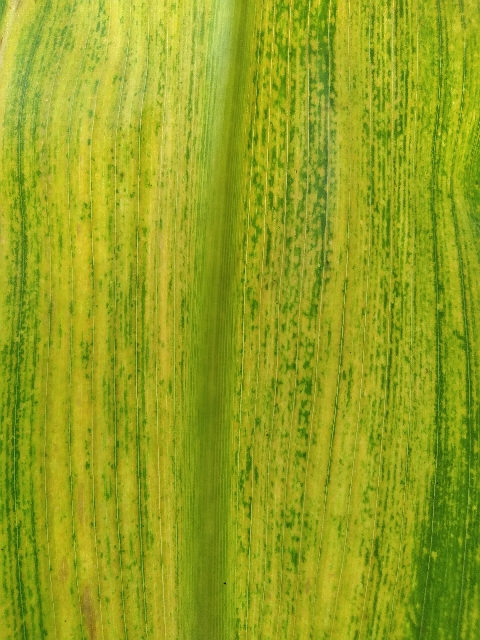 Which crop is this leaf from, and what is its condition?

maize, maize lethal necrosis
